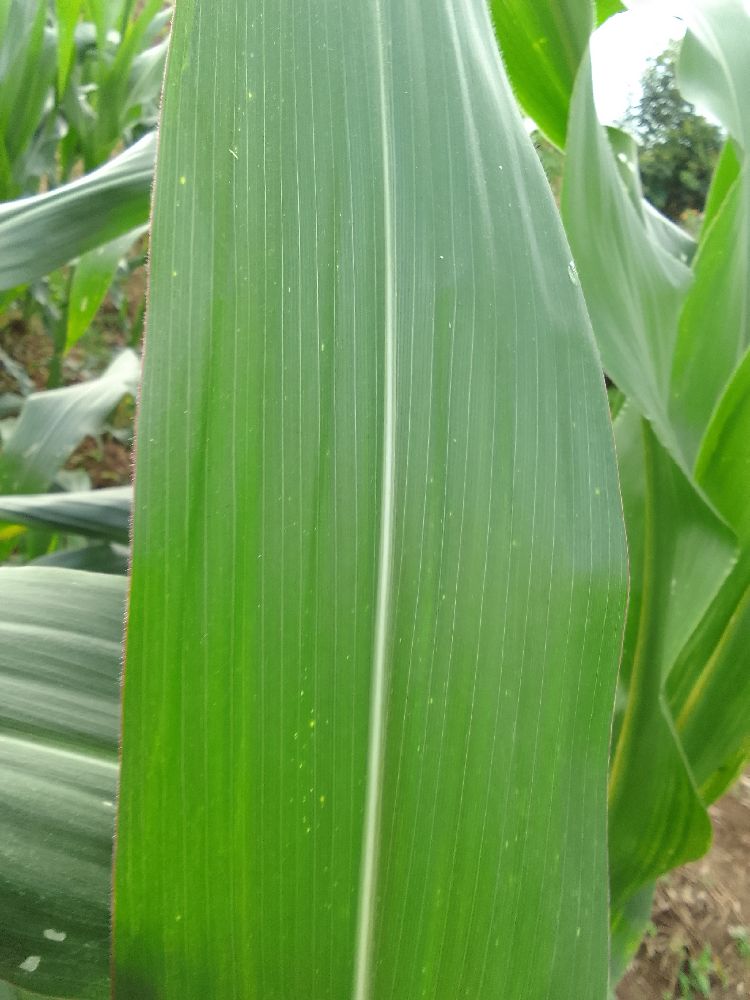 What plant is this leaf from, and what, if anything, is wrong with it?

maize, healthy
